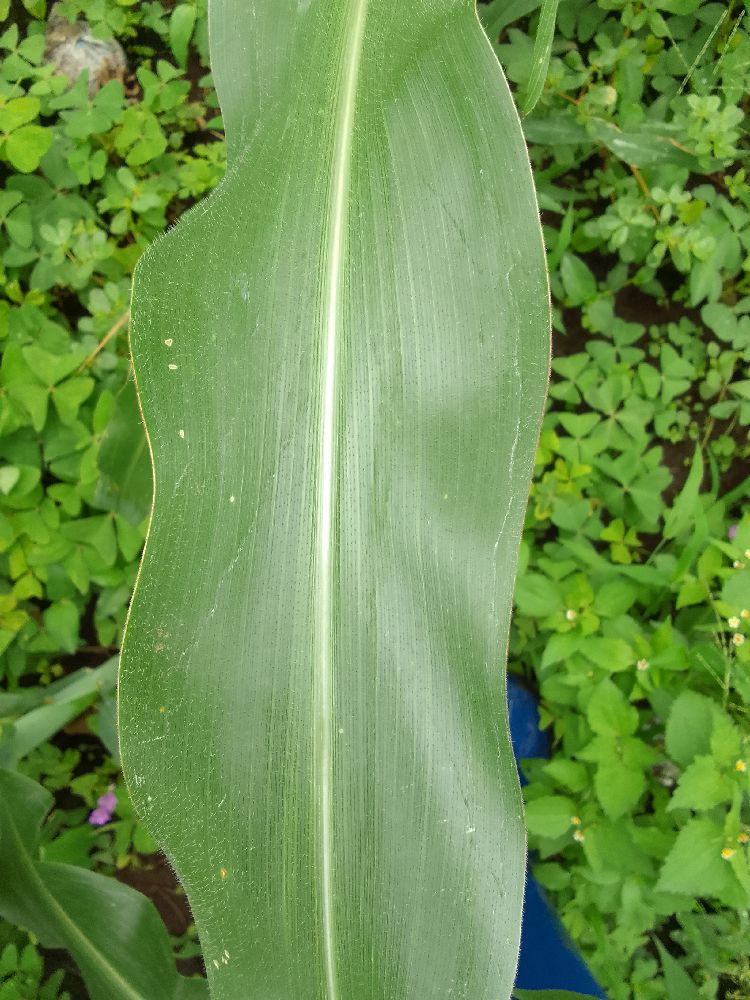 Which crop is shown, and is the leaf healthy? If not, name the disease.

maize, healthy
